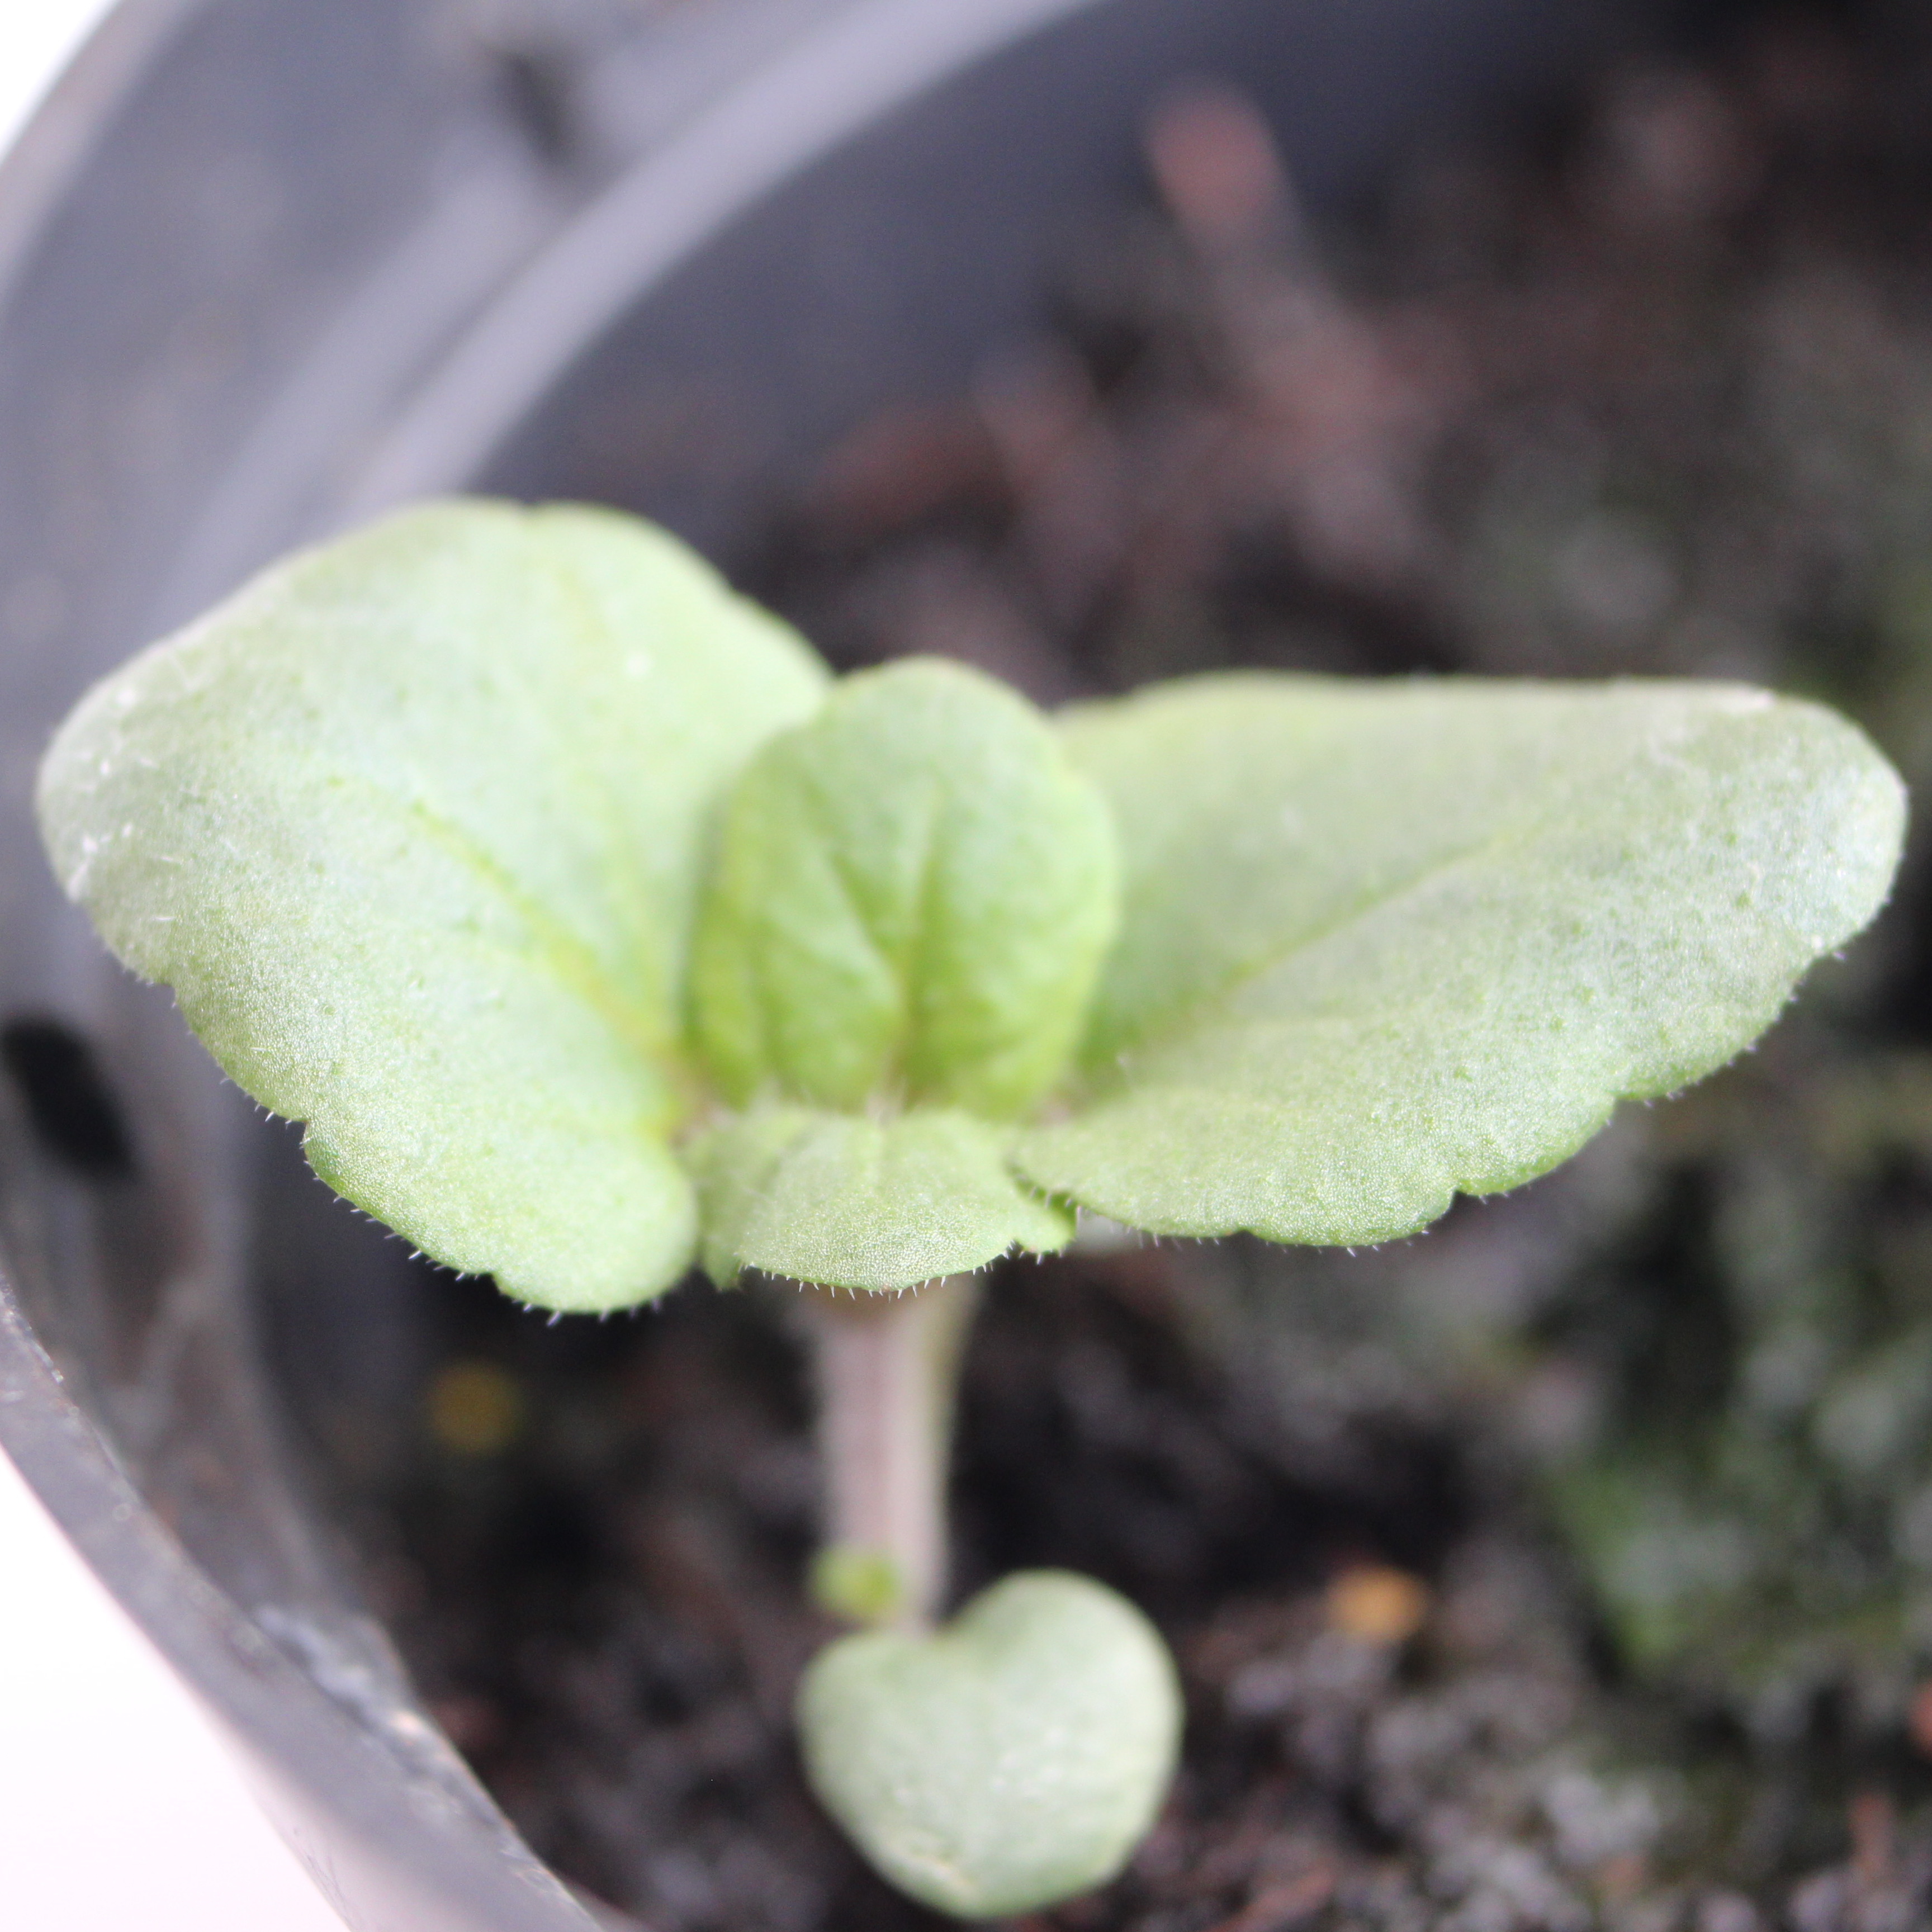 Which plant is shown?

Veronica persica
